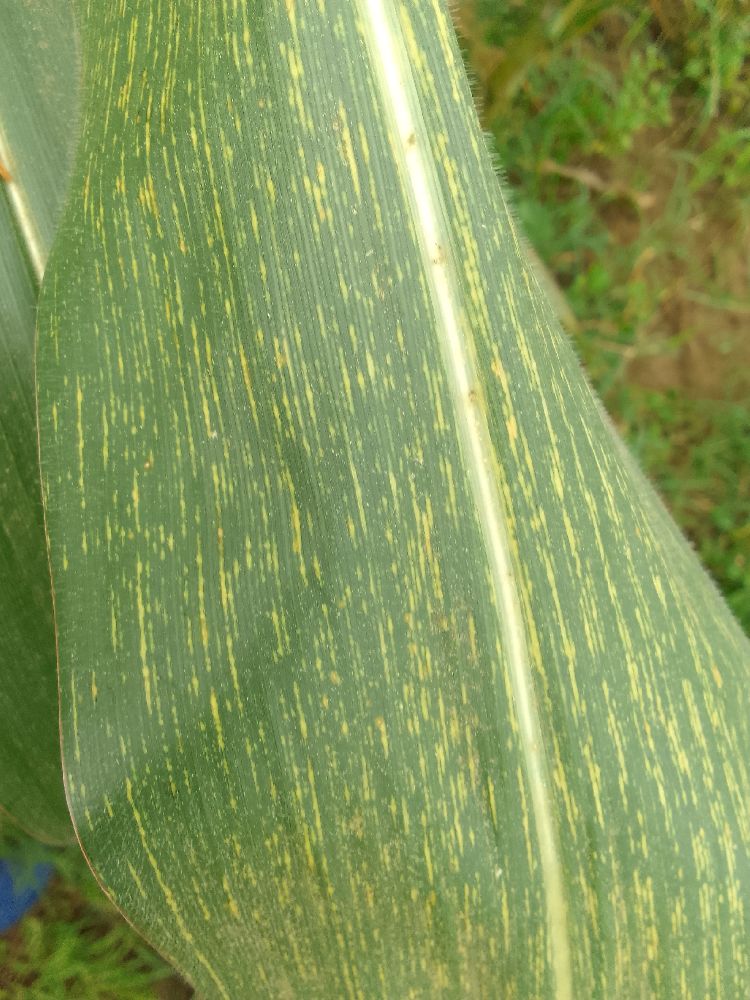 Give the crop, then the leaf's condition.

maize, maize streak virus
